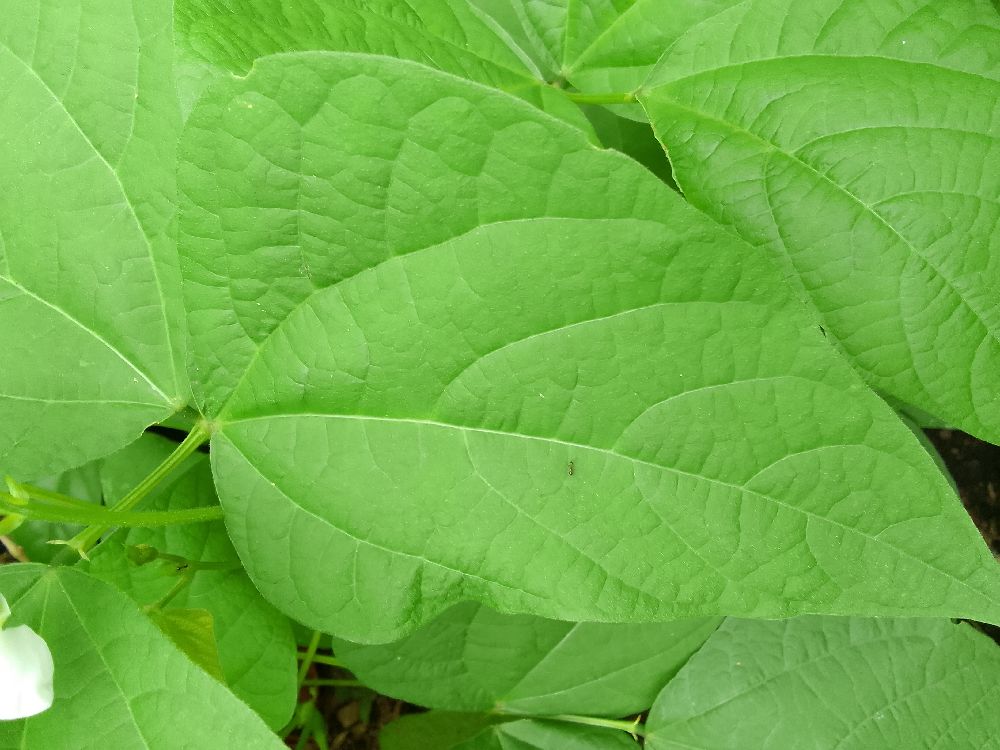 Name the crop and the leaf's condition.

common bean, healthy
